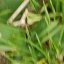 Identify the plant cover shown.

grass
